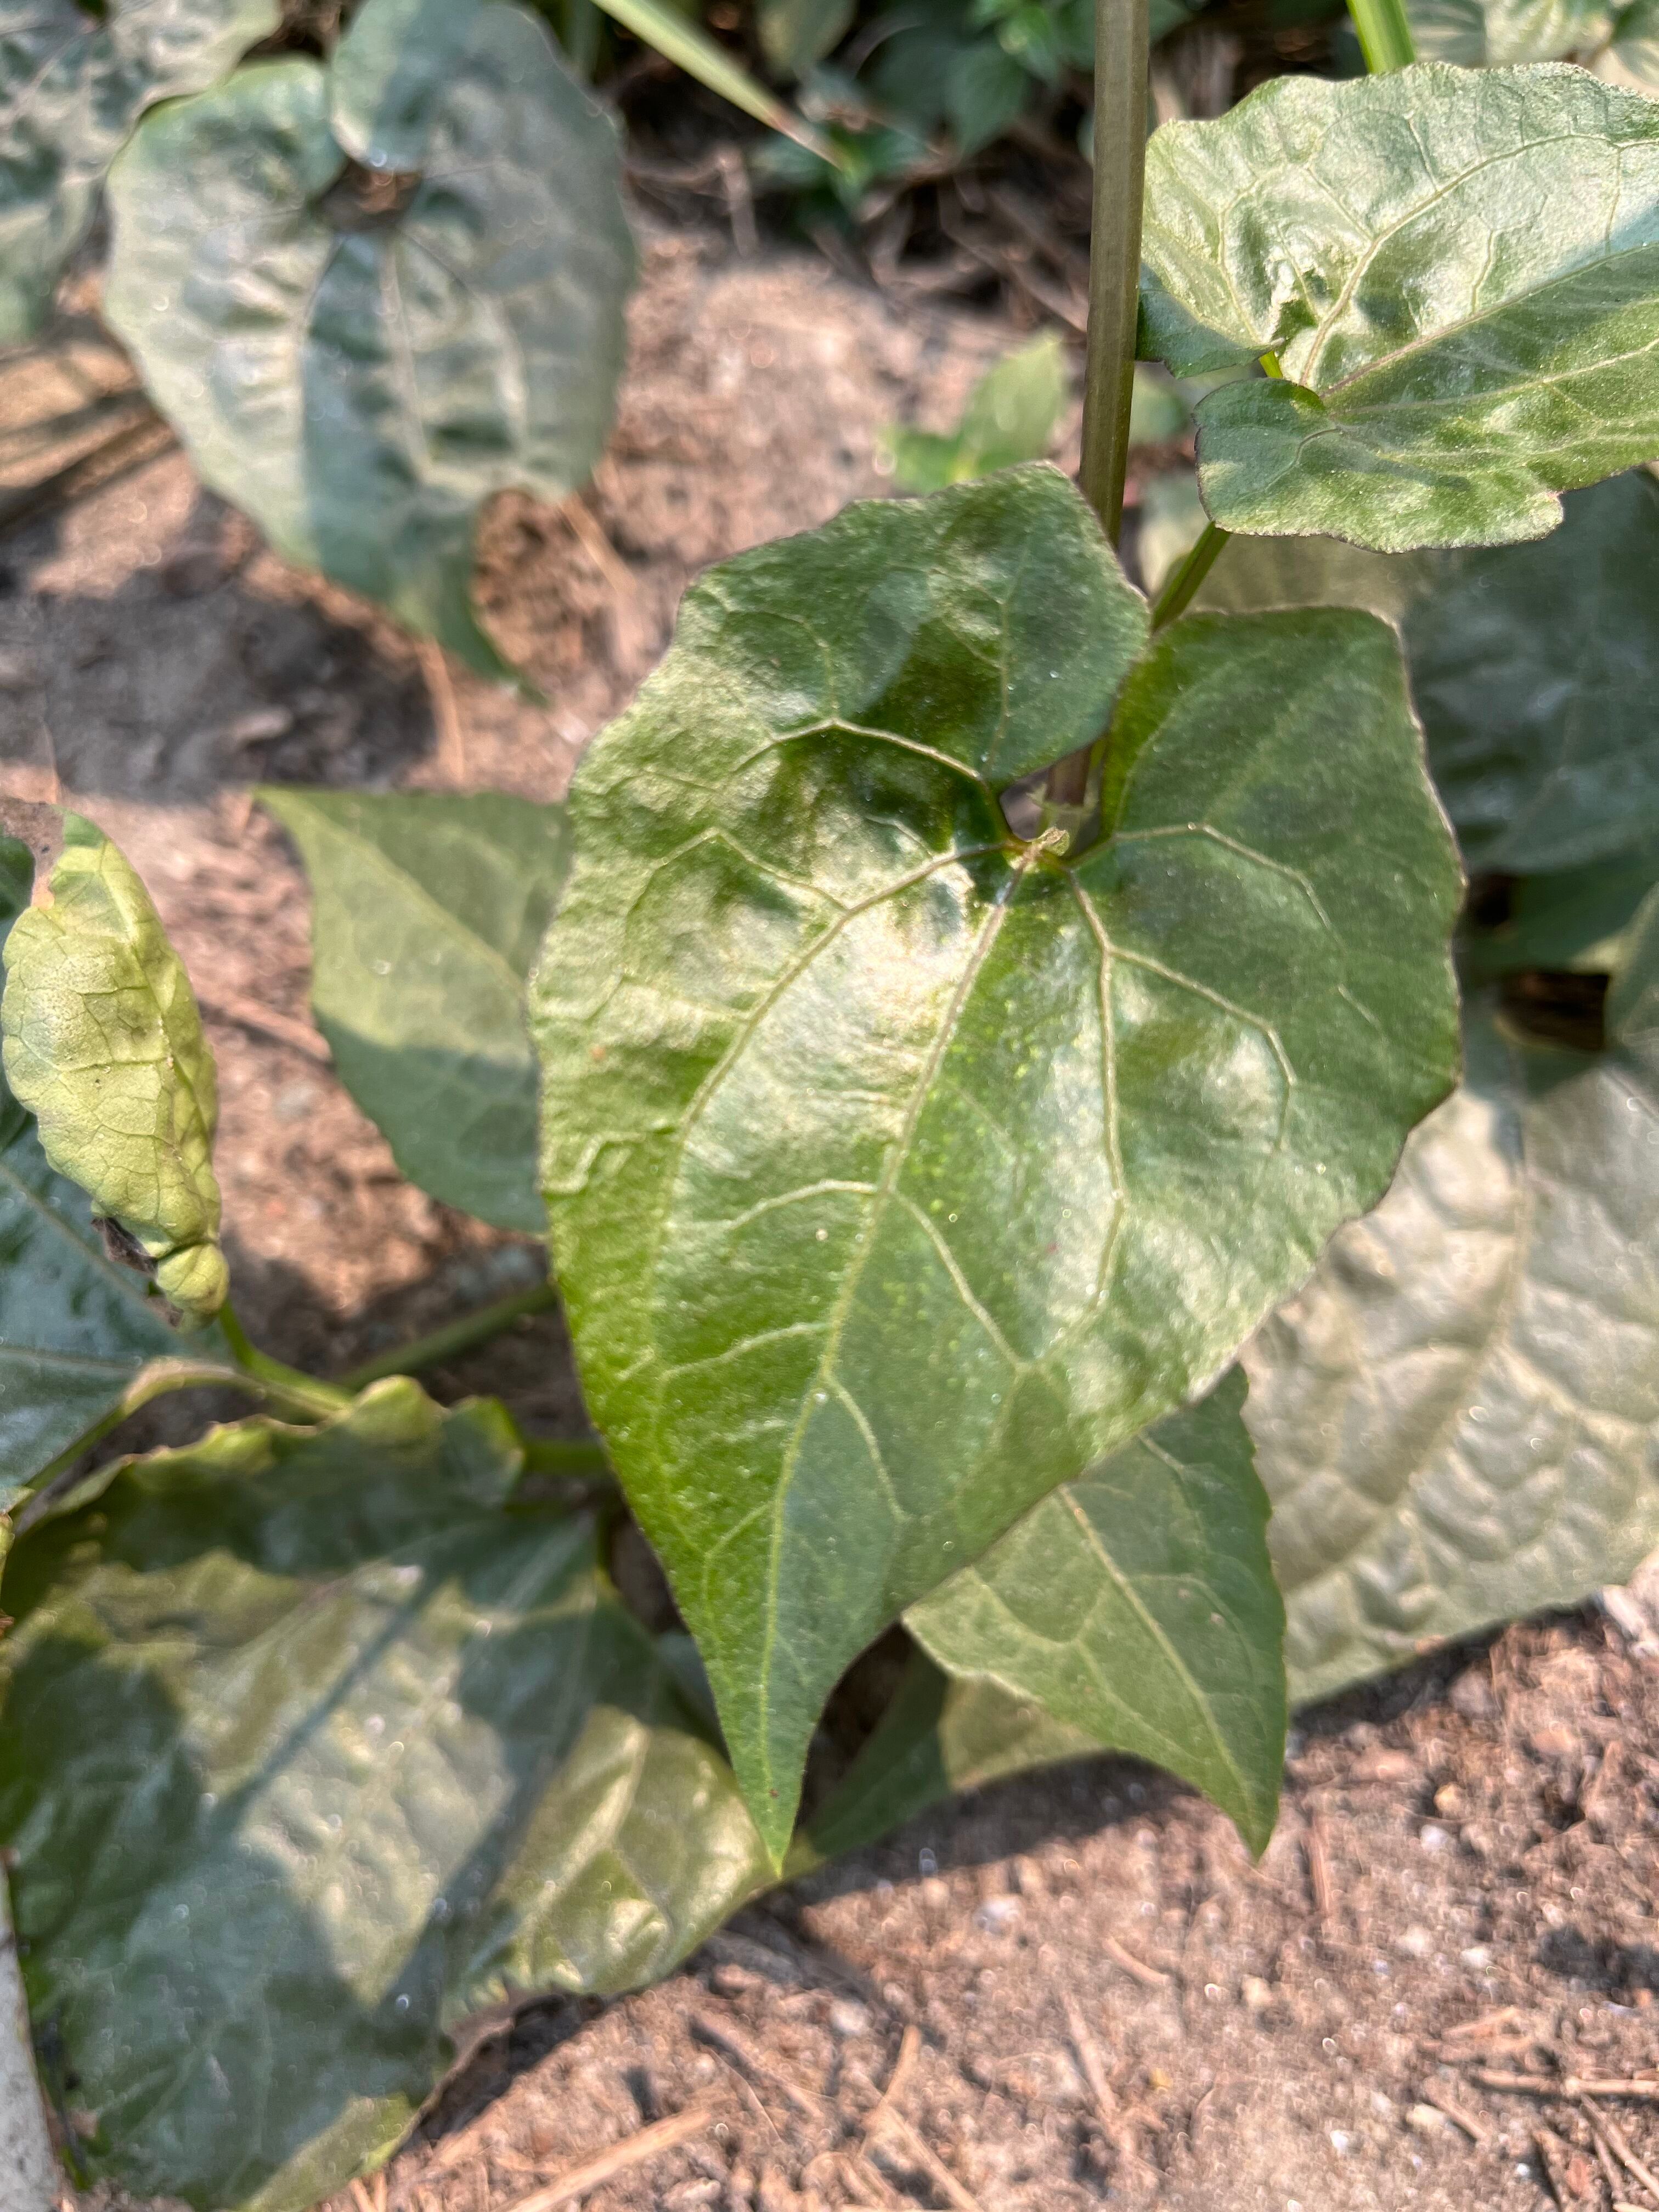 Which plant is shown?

bitter vine
